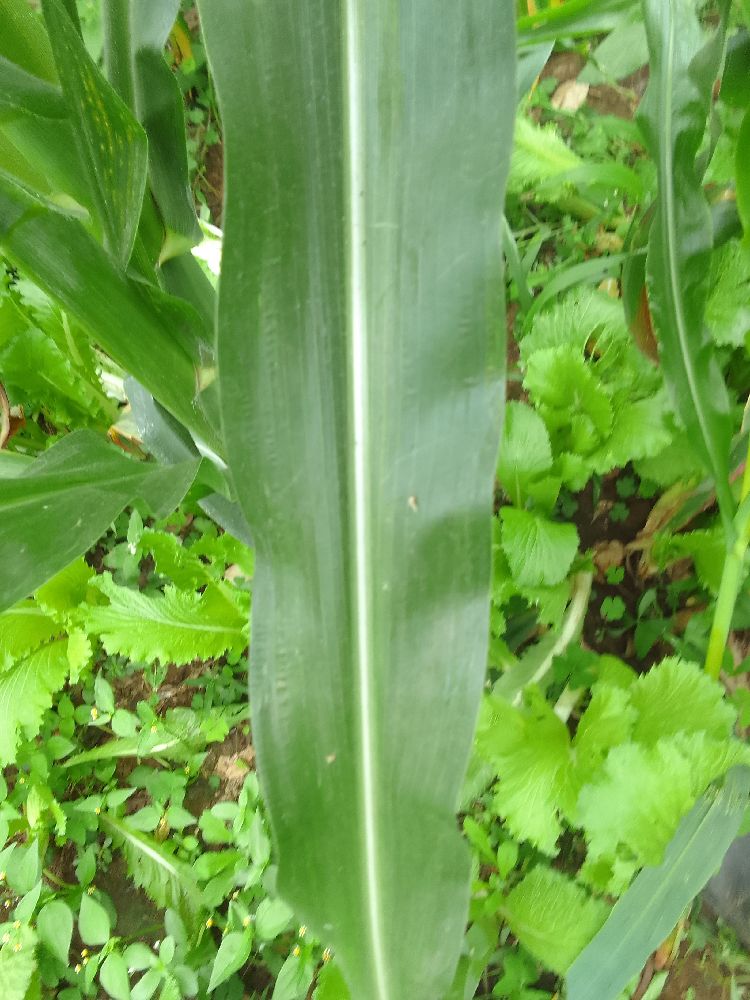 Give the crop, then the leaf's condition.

maize, healthy
